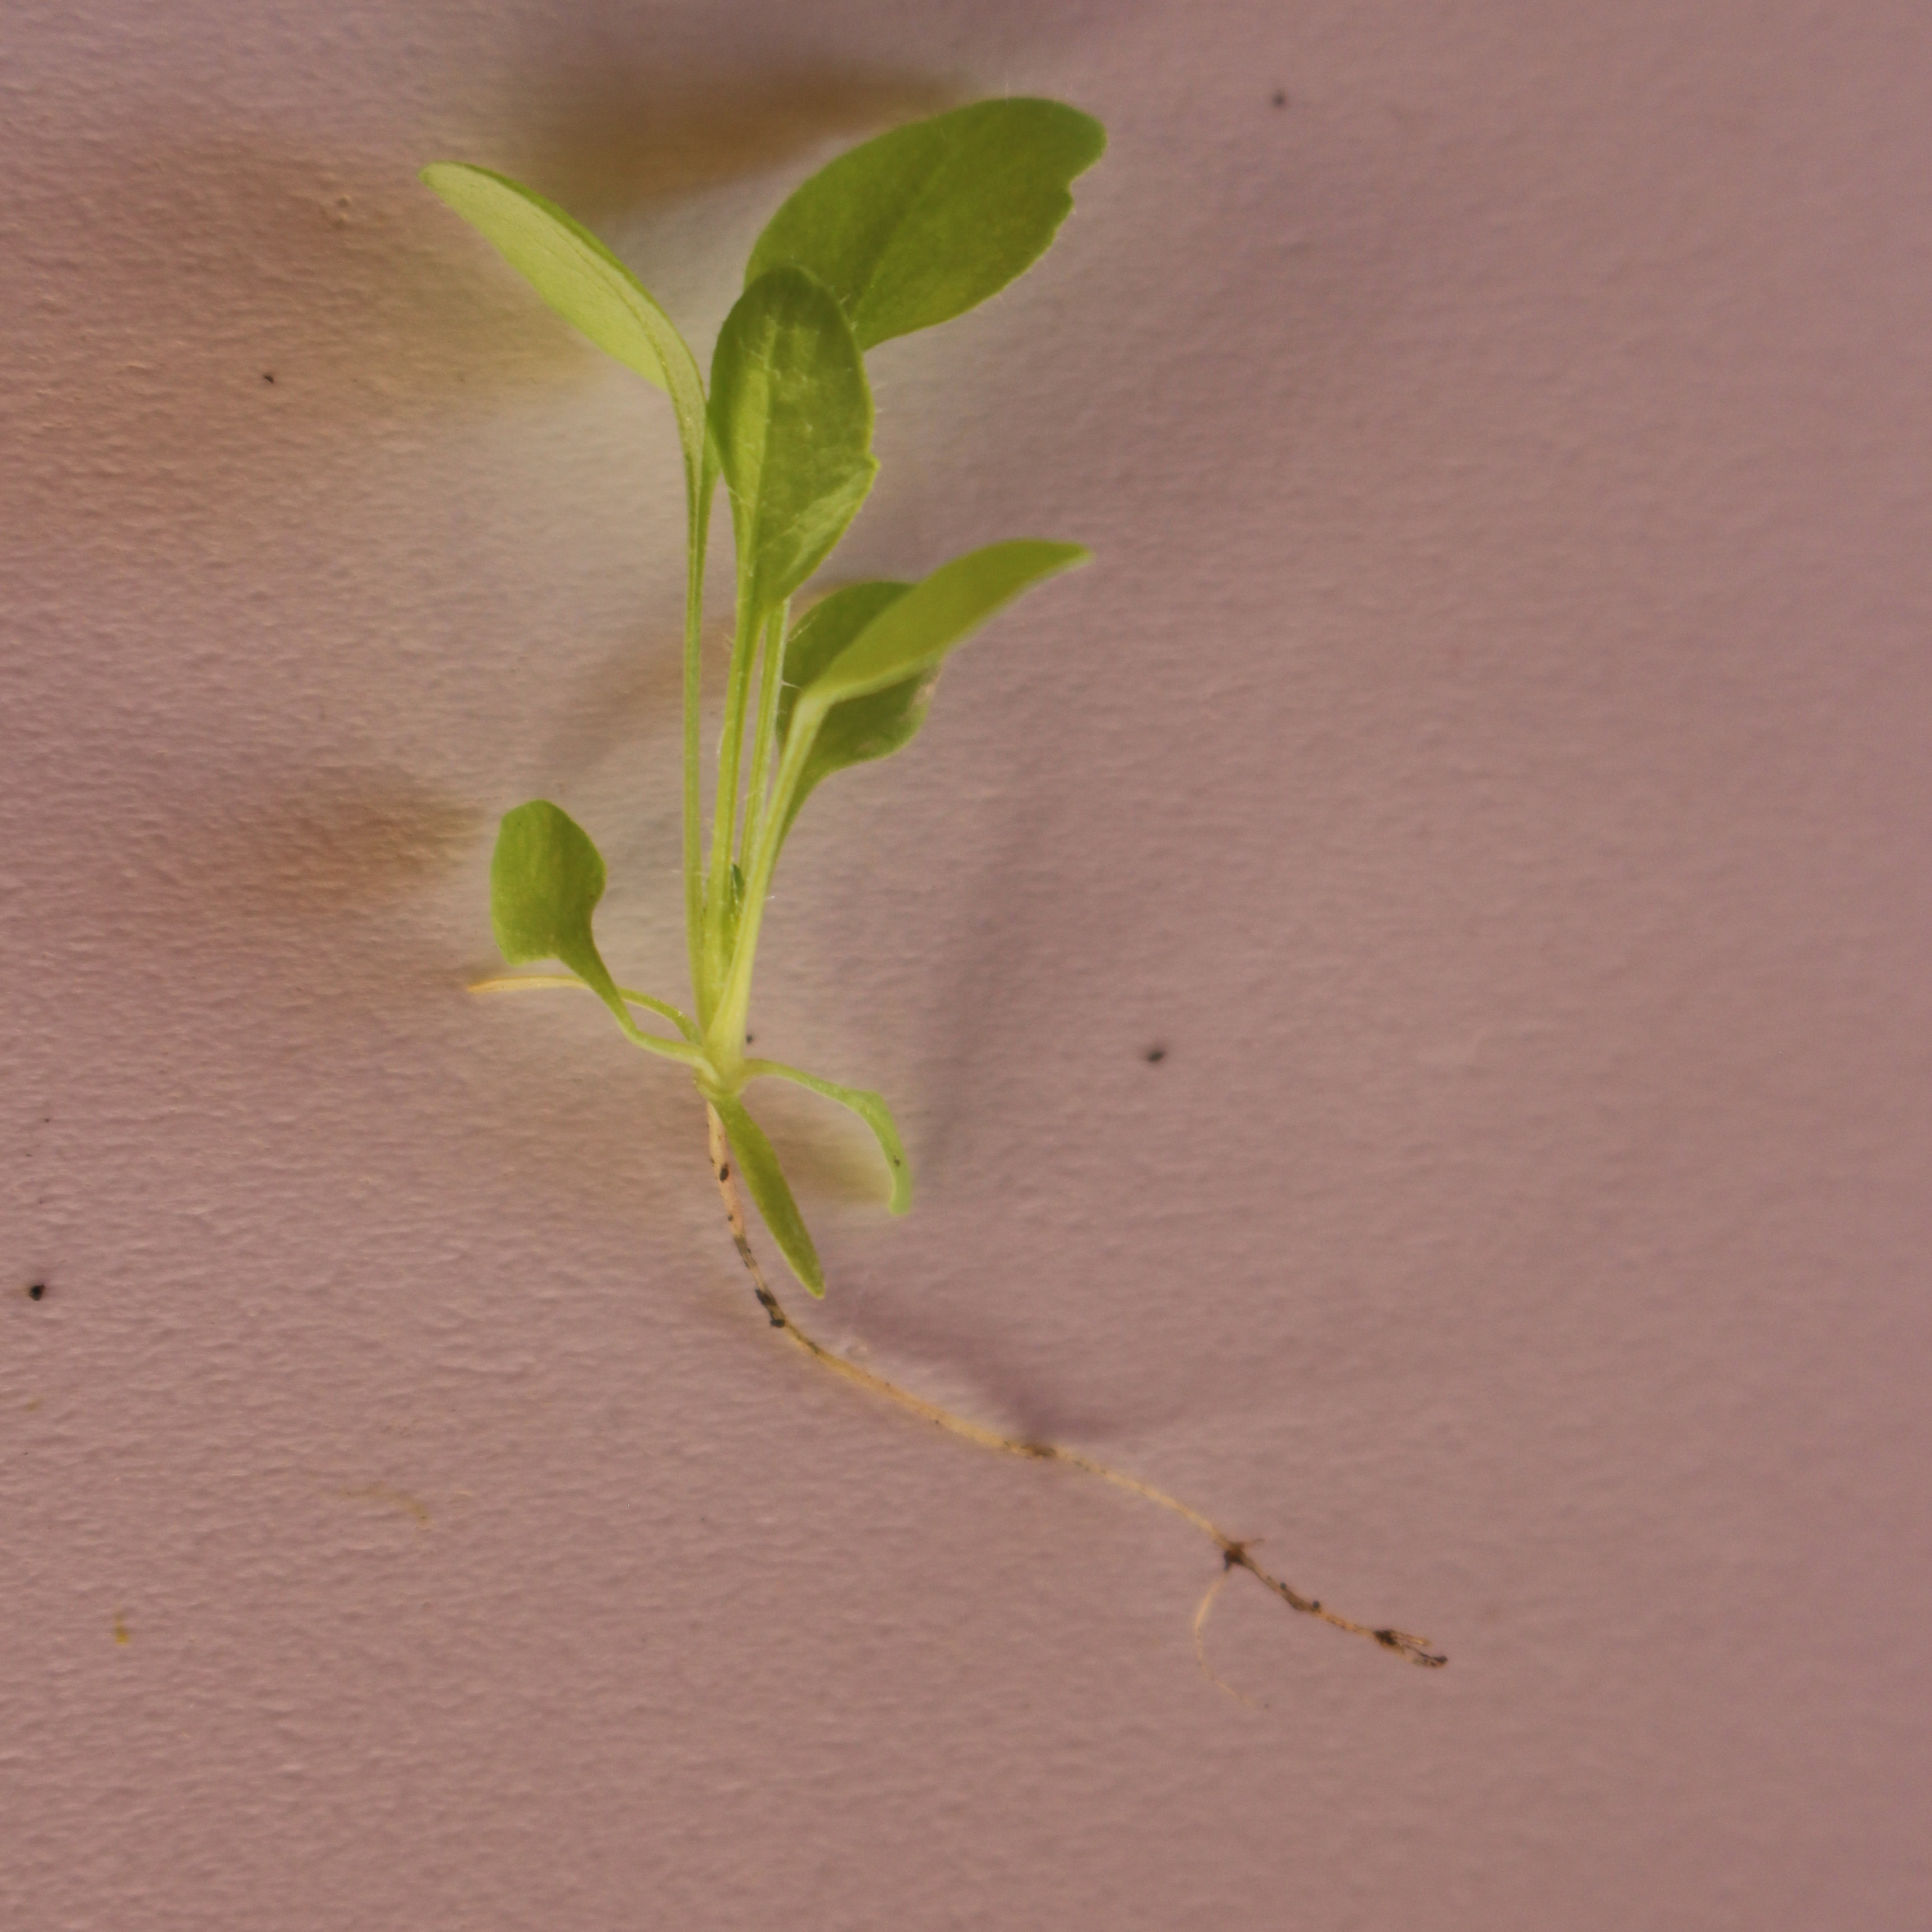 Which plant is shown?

Papaver rhoeas
